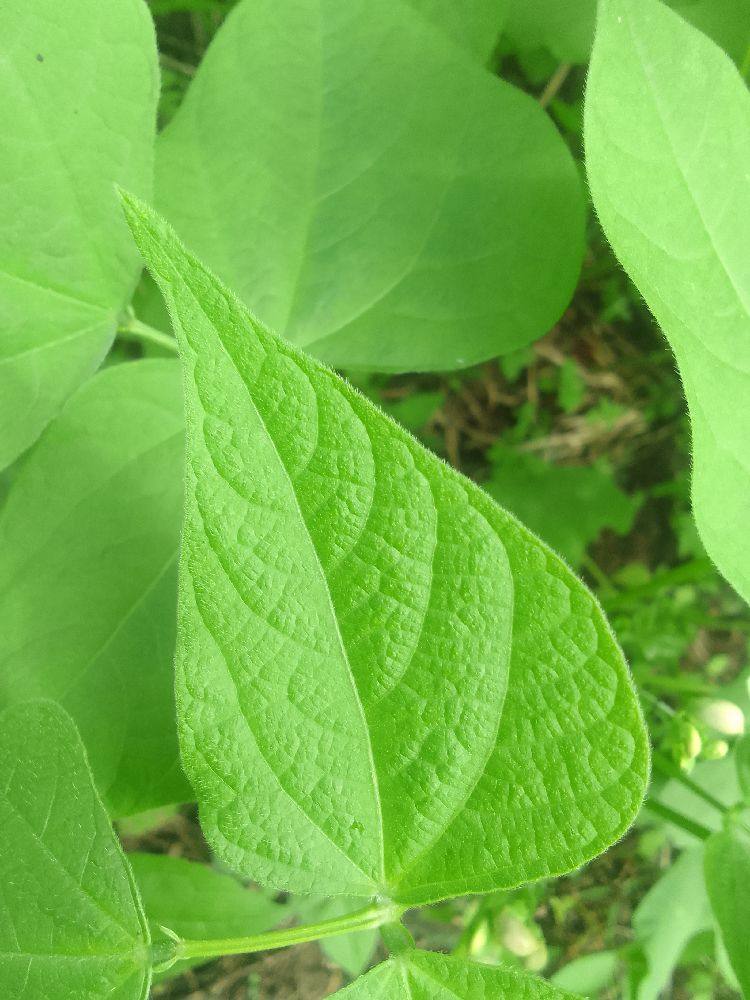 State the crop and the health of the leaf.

common bean, healthy
